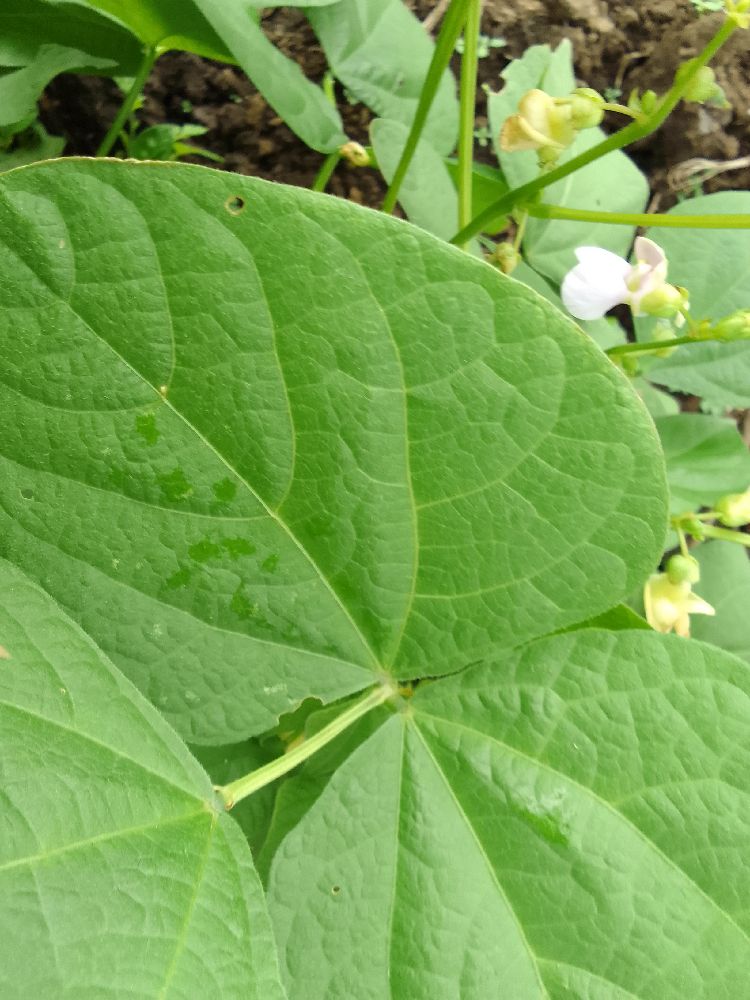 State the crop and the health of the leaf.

common bean, healthy
